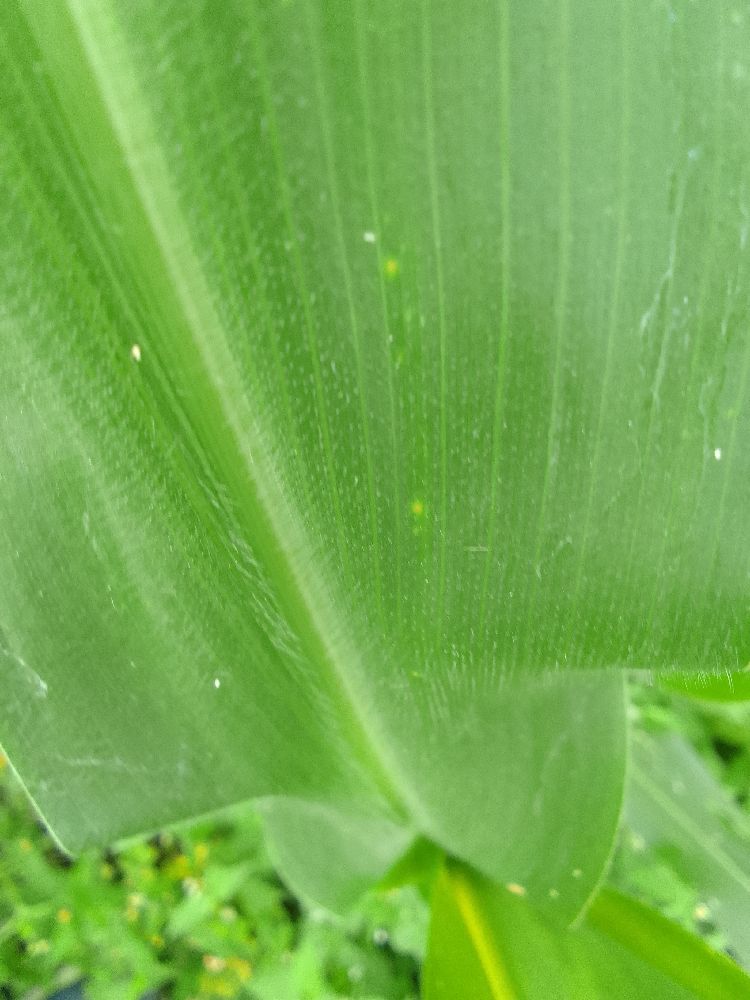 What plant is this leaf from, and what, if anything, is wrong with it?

maize, healthy
